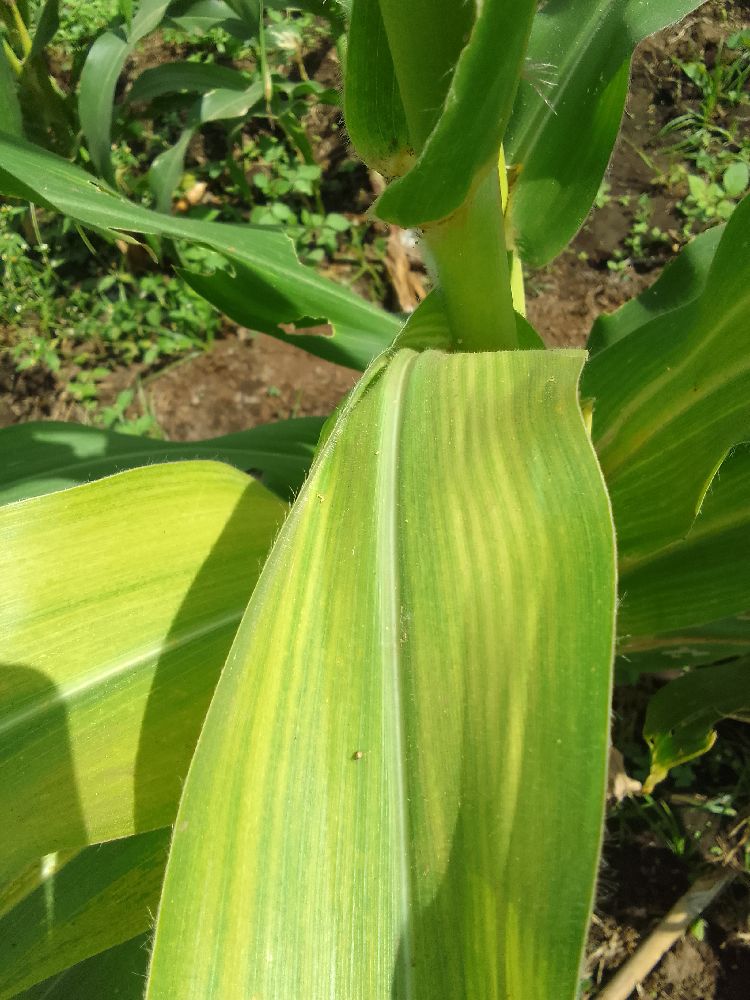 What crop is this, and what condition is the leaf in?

maize, maize lethal necrosis
